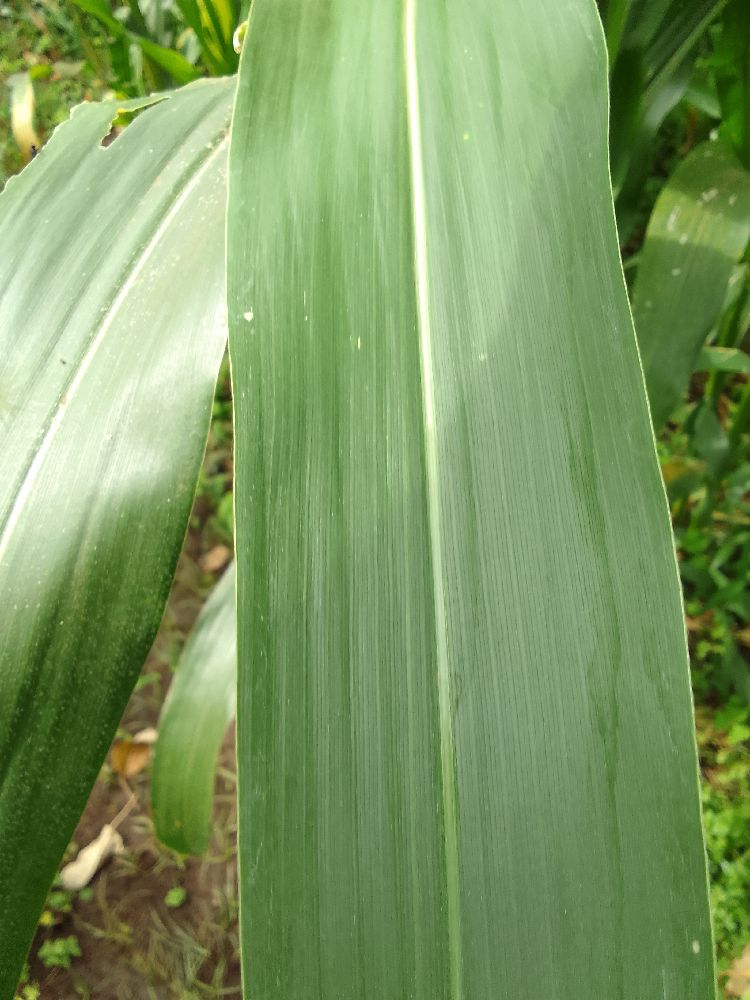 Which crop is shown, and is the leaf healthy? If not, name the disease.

maize, healthy
